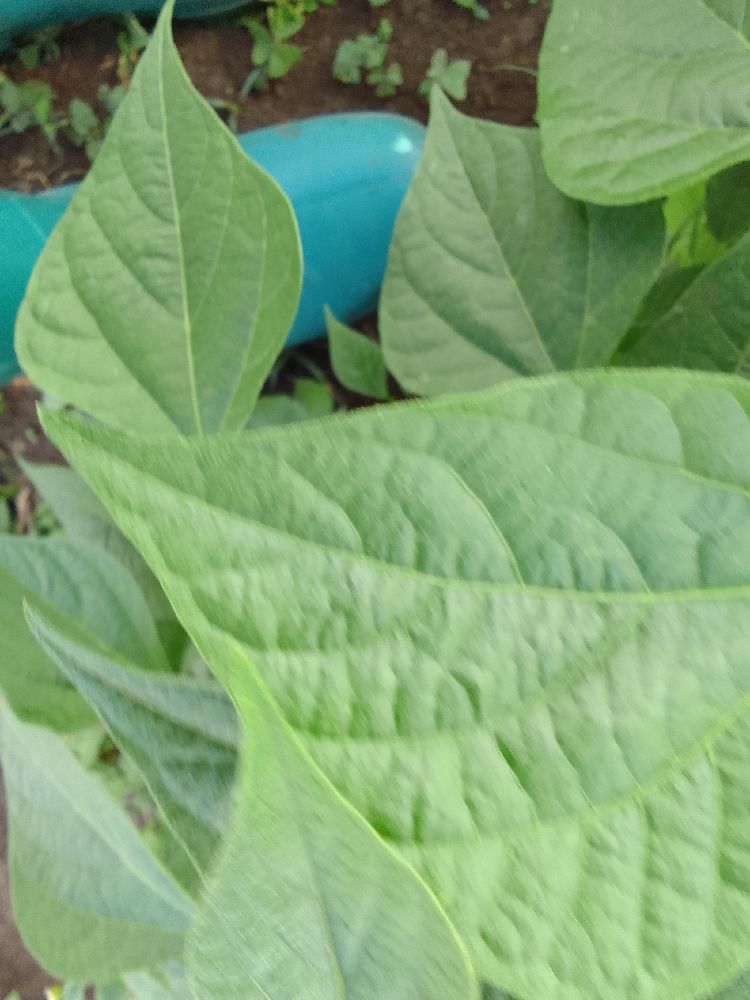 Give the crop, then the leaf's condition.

common bean, healthy
